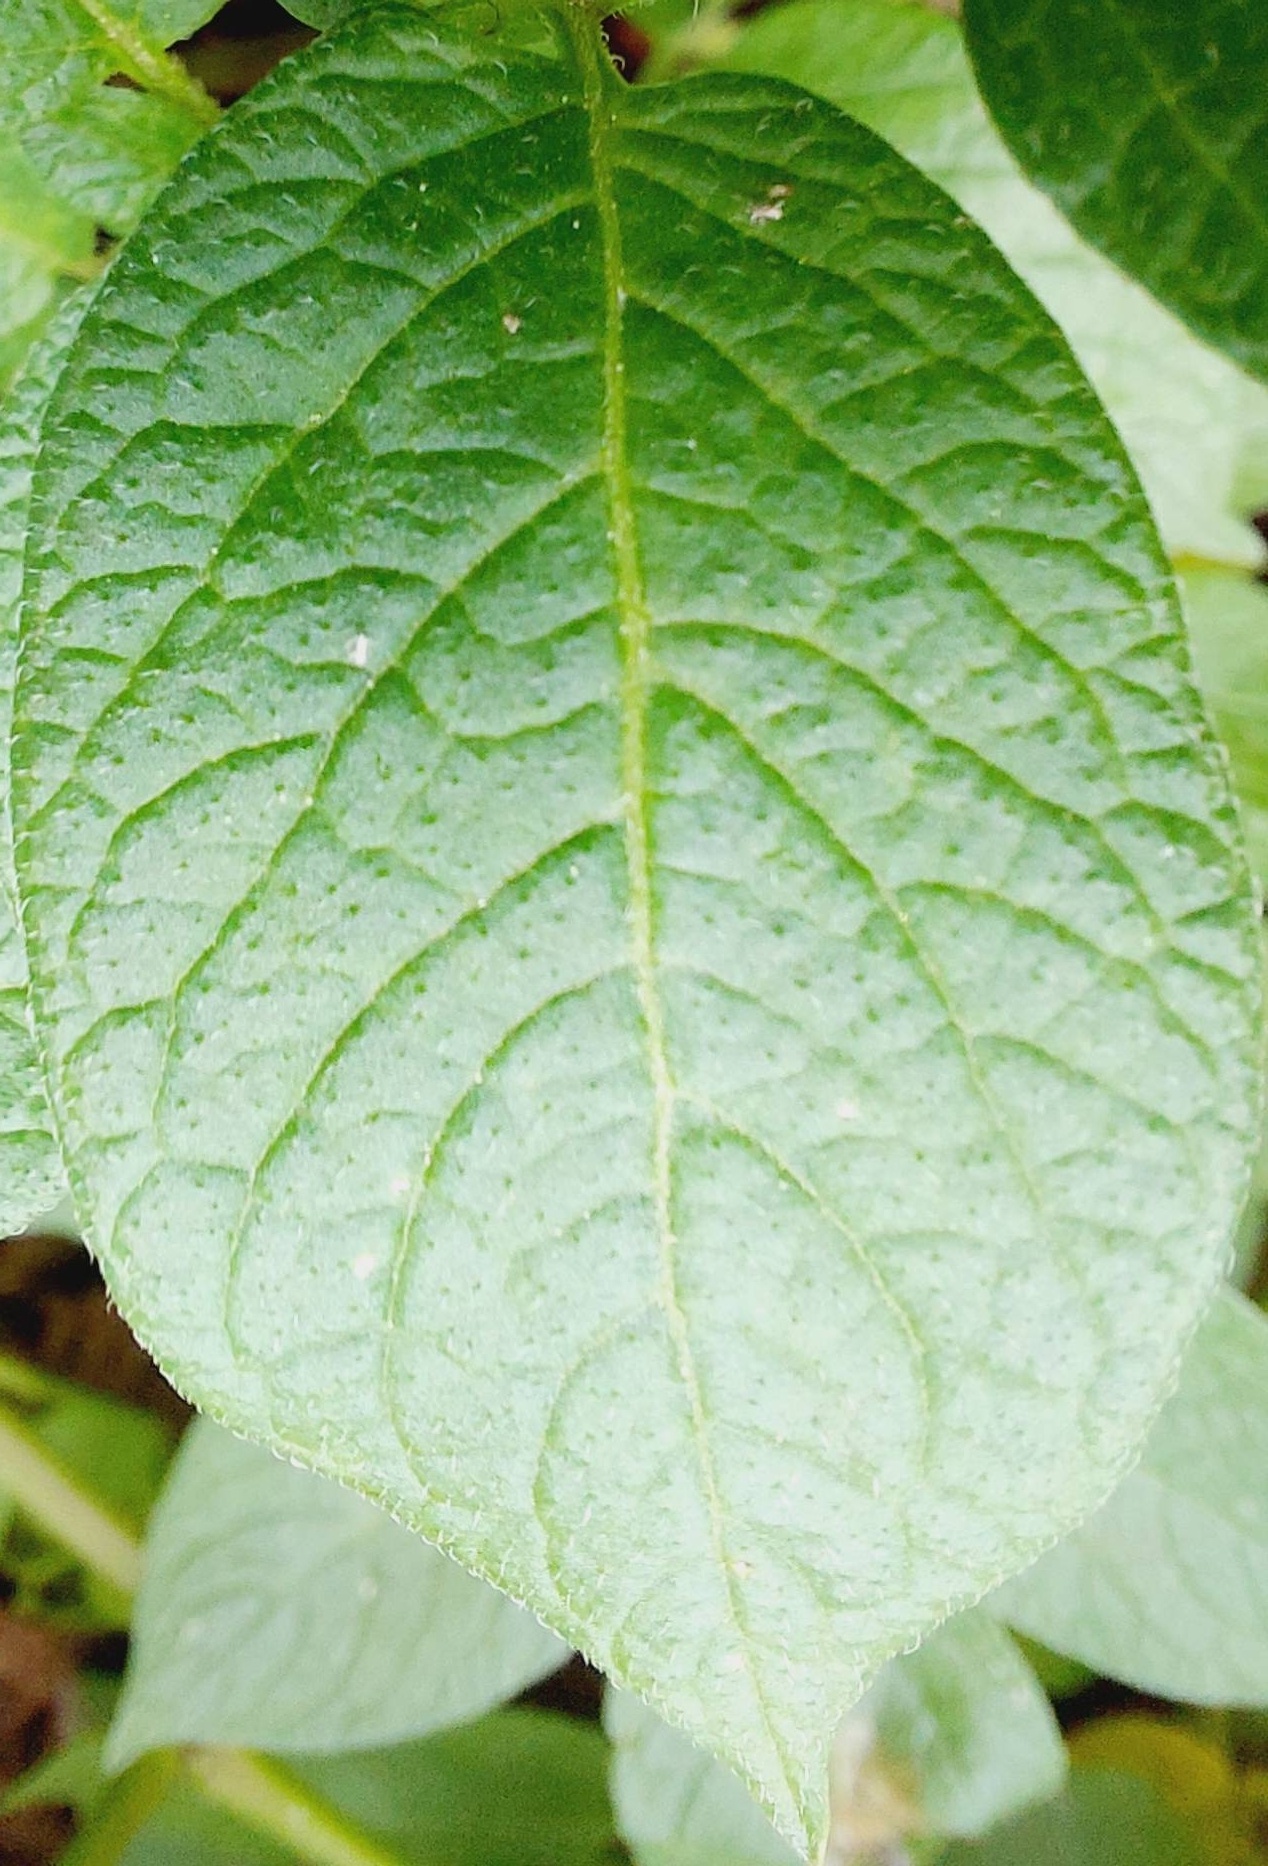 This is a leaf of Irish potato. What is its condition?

healthy
